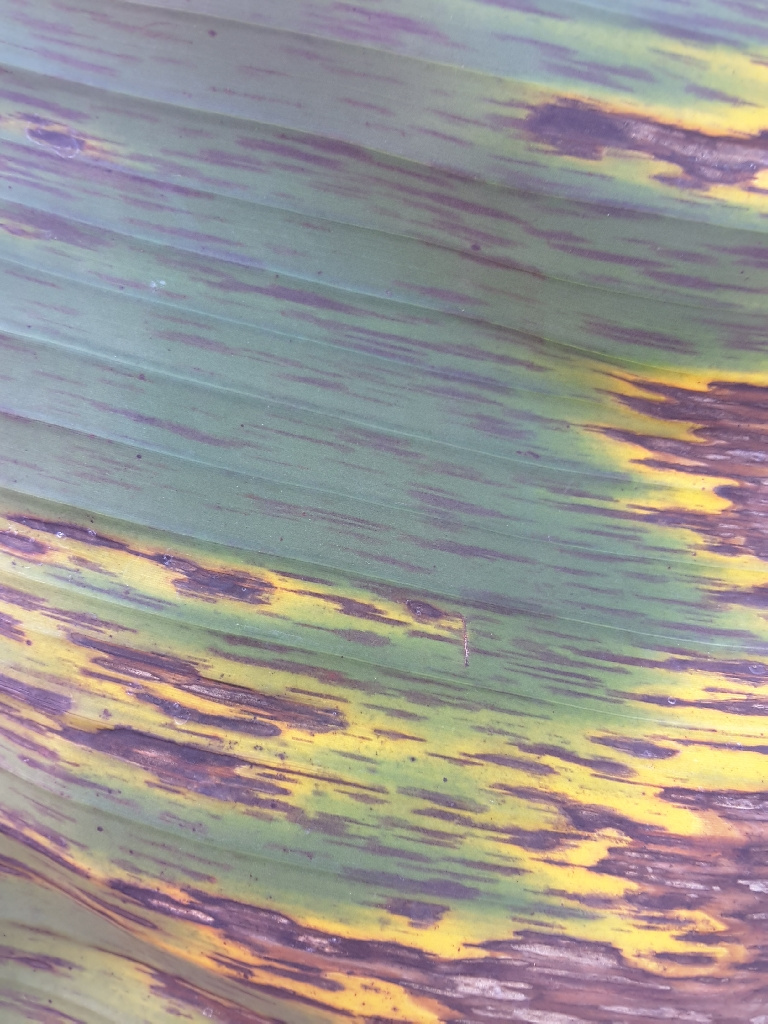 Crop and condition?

banana, black sigatoka
